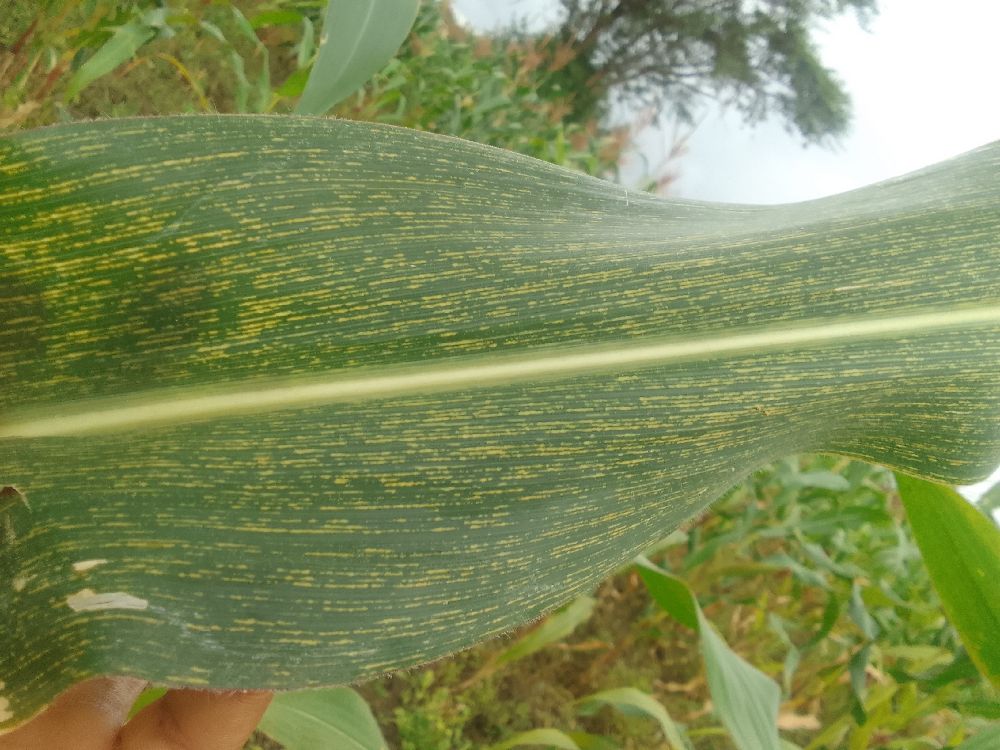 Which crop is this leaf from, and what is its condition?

maize, maize streak virus
